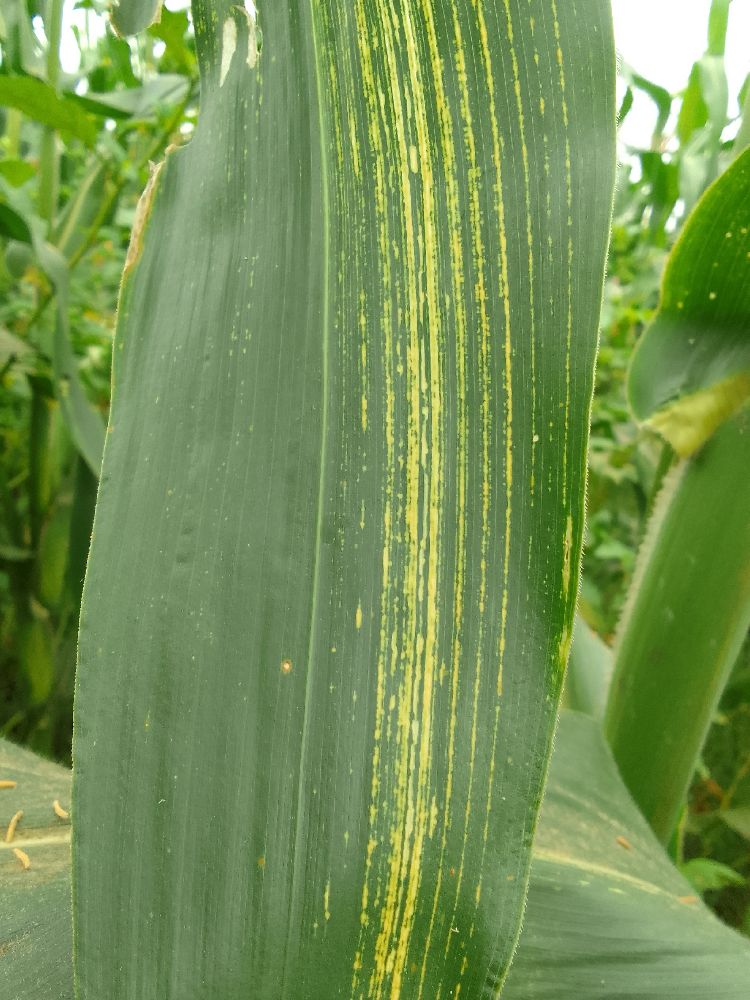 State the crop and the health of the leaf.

maize, maize streak virus
